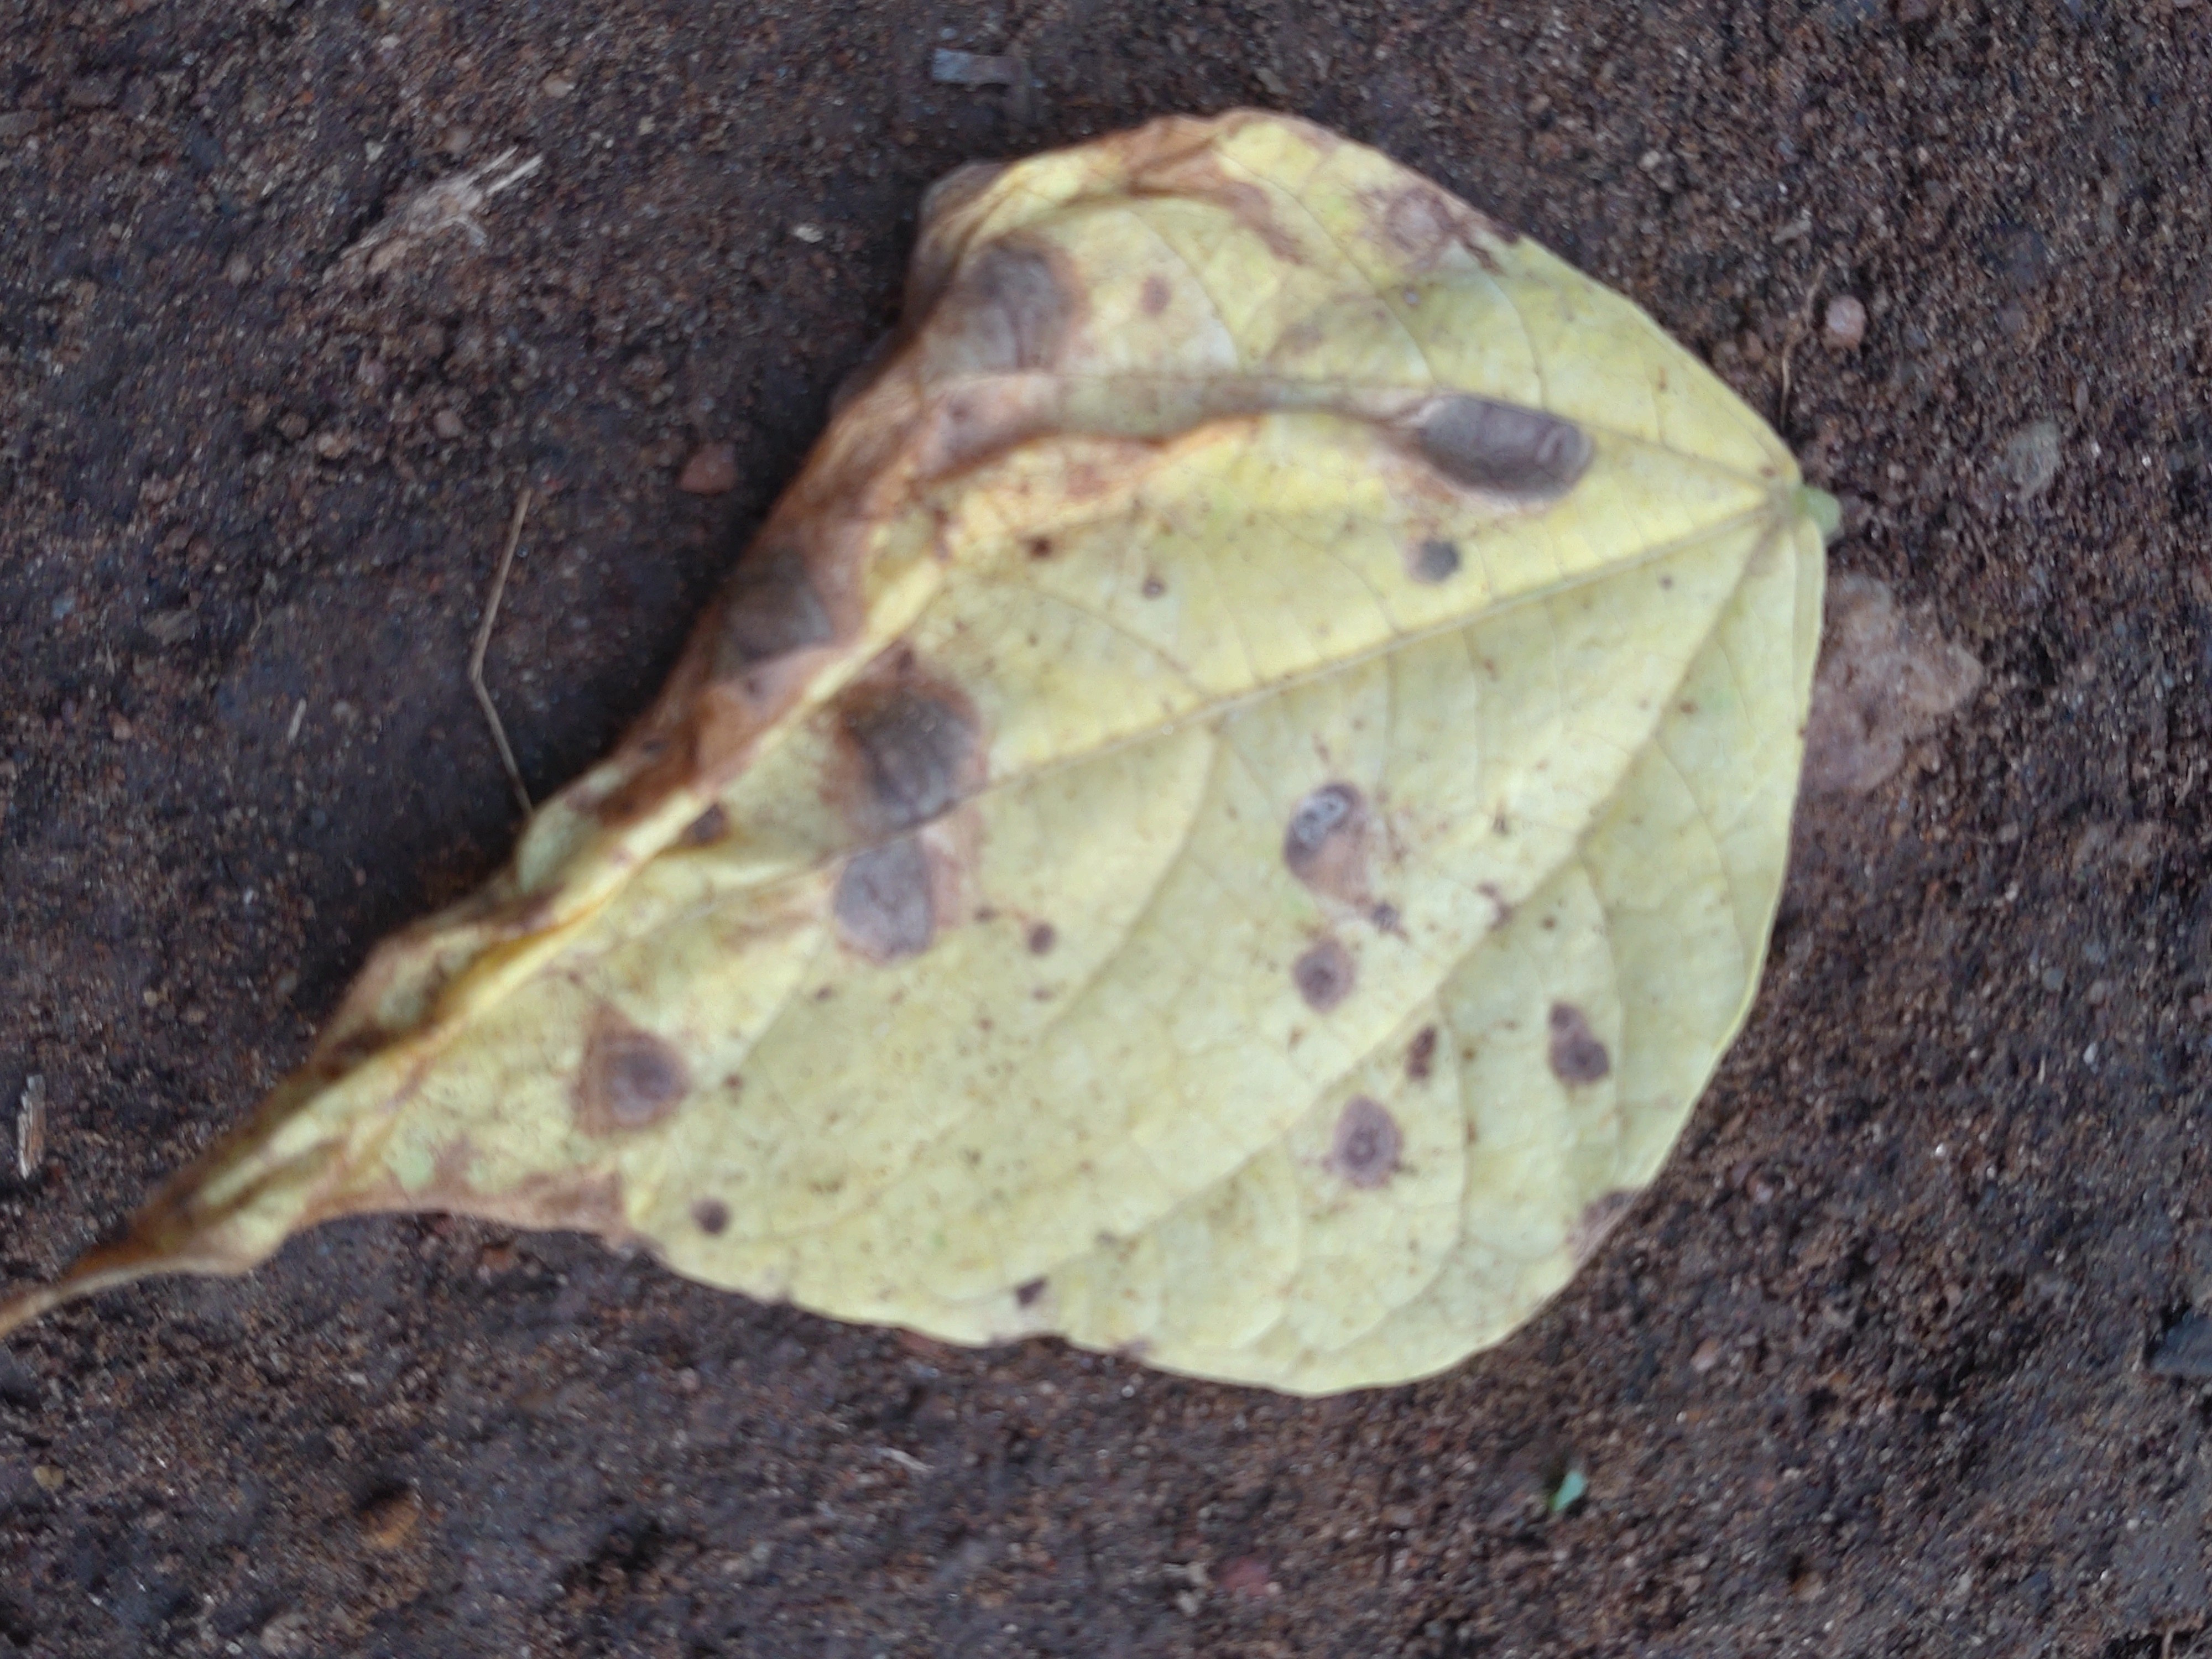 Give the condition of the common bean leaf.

anthracnose
